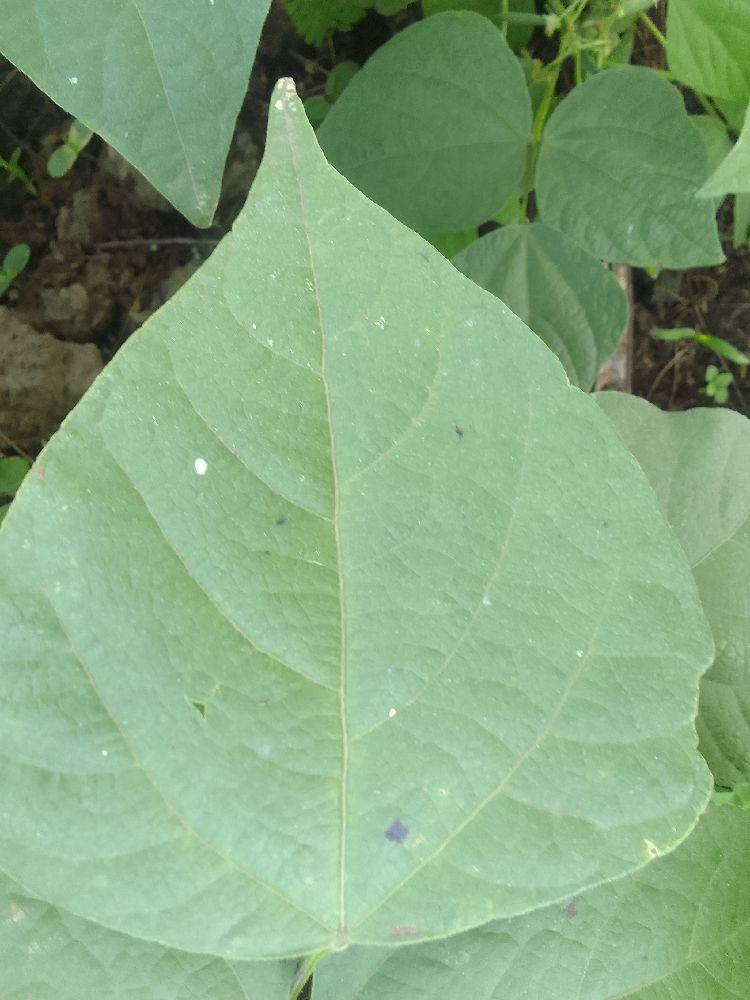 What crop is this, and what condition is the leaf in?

common bean, healthy
